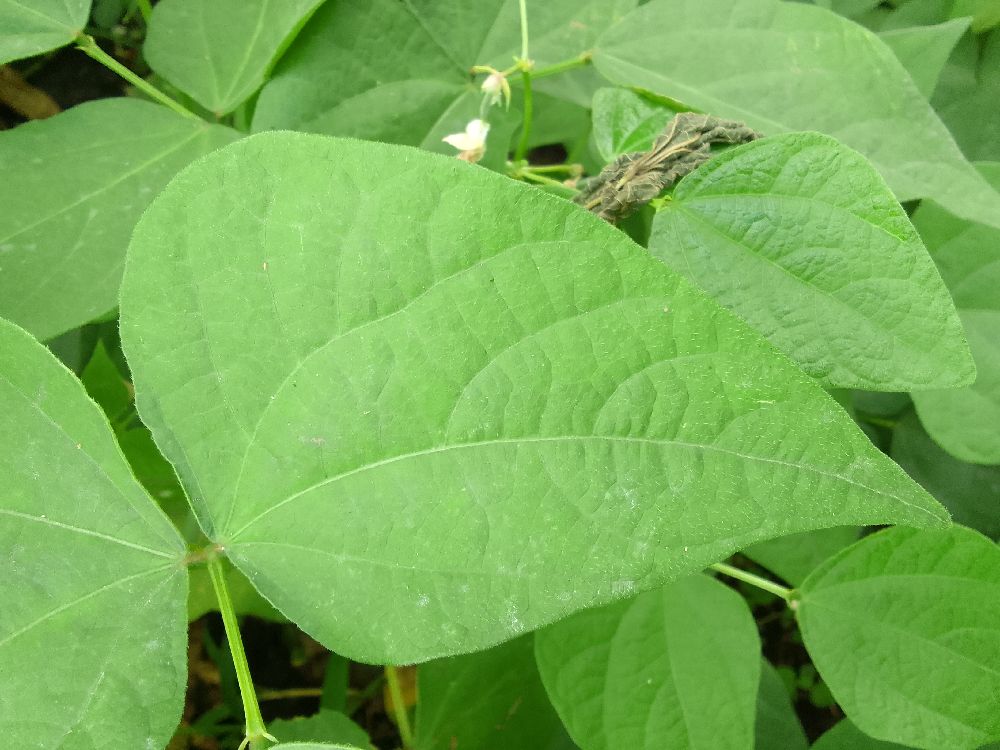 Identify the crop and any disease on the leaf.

common bean, healthy
